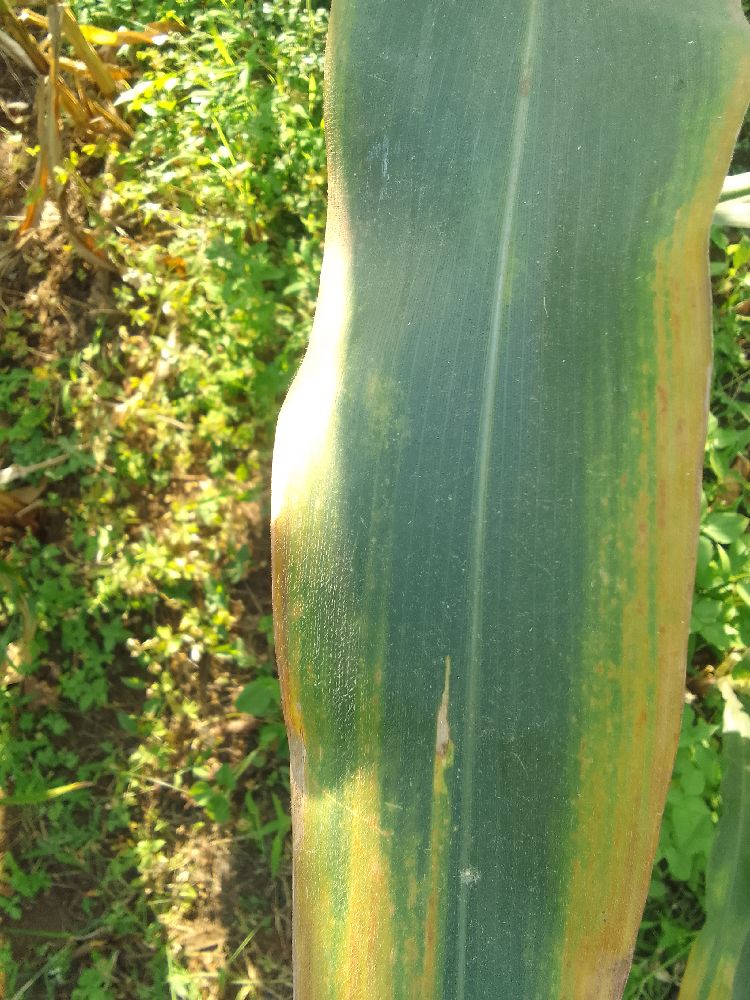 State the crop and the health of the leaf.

maize, maize lethal necrosis
